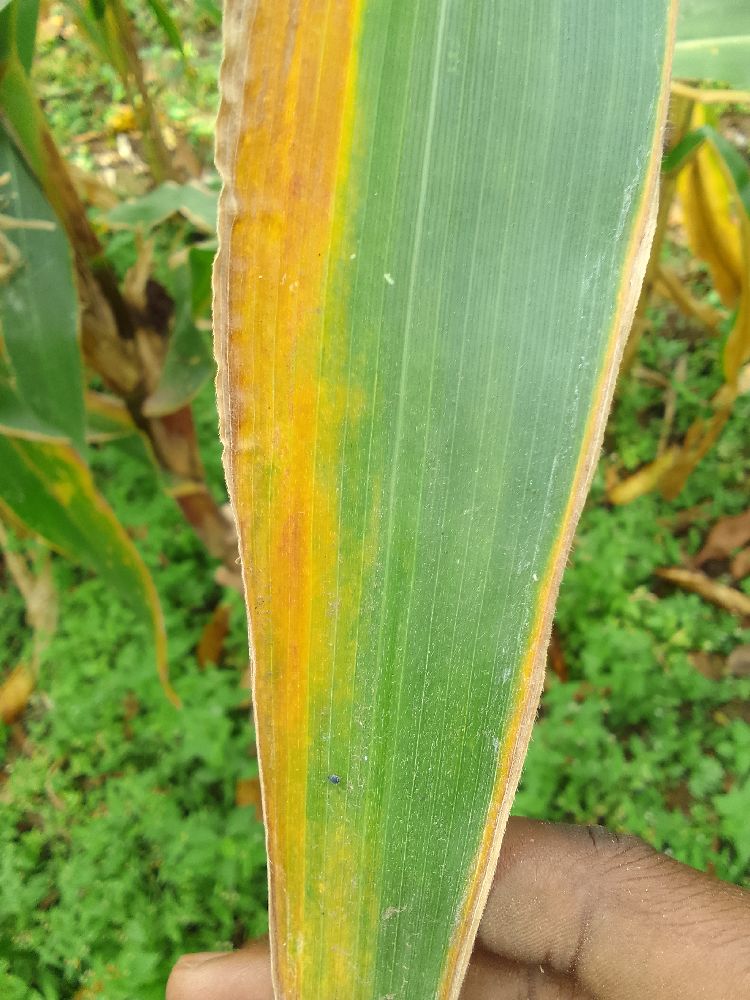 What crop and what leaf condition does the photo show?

maize, maize lethal necrosis
